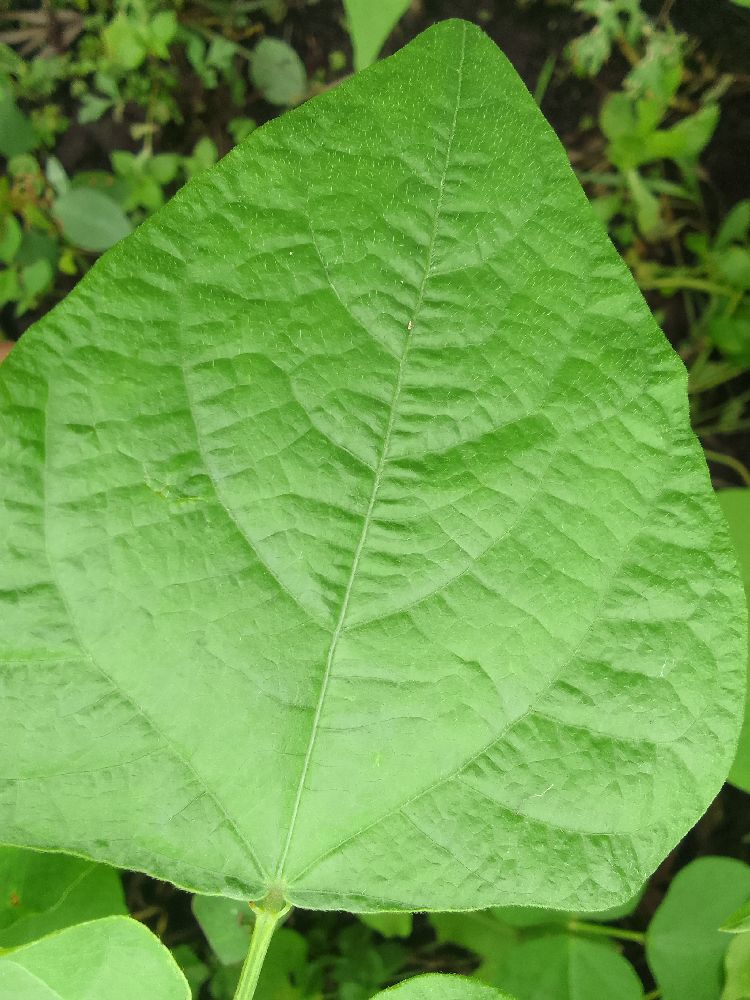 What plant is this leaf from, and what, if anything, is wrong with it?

common bean, healthy
